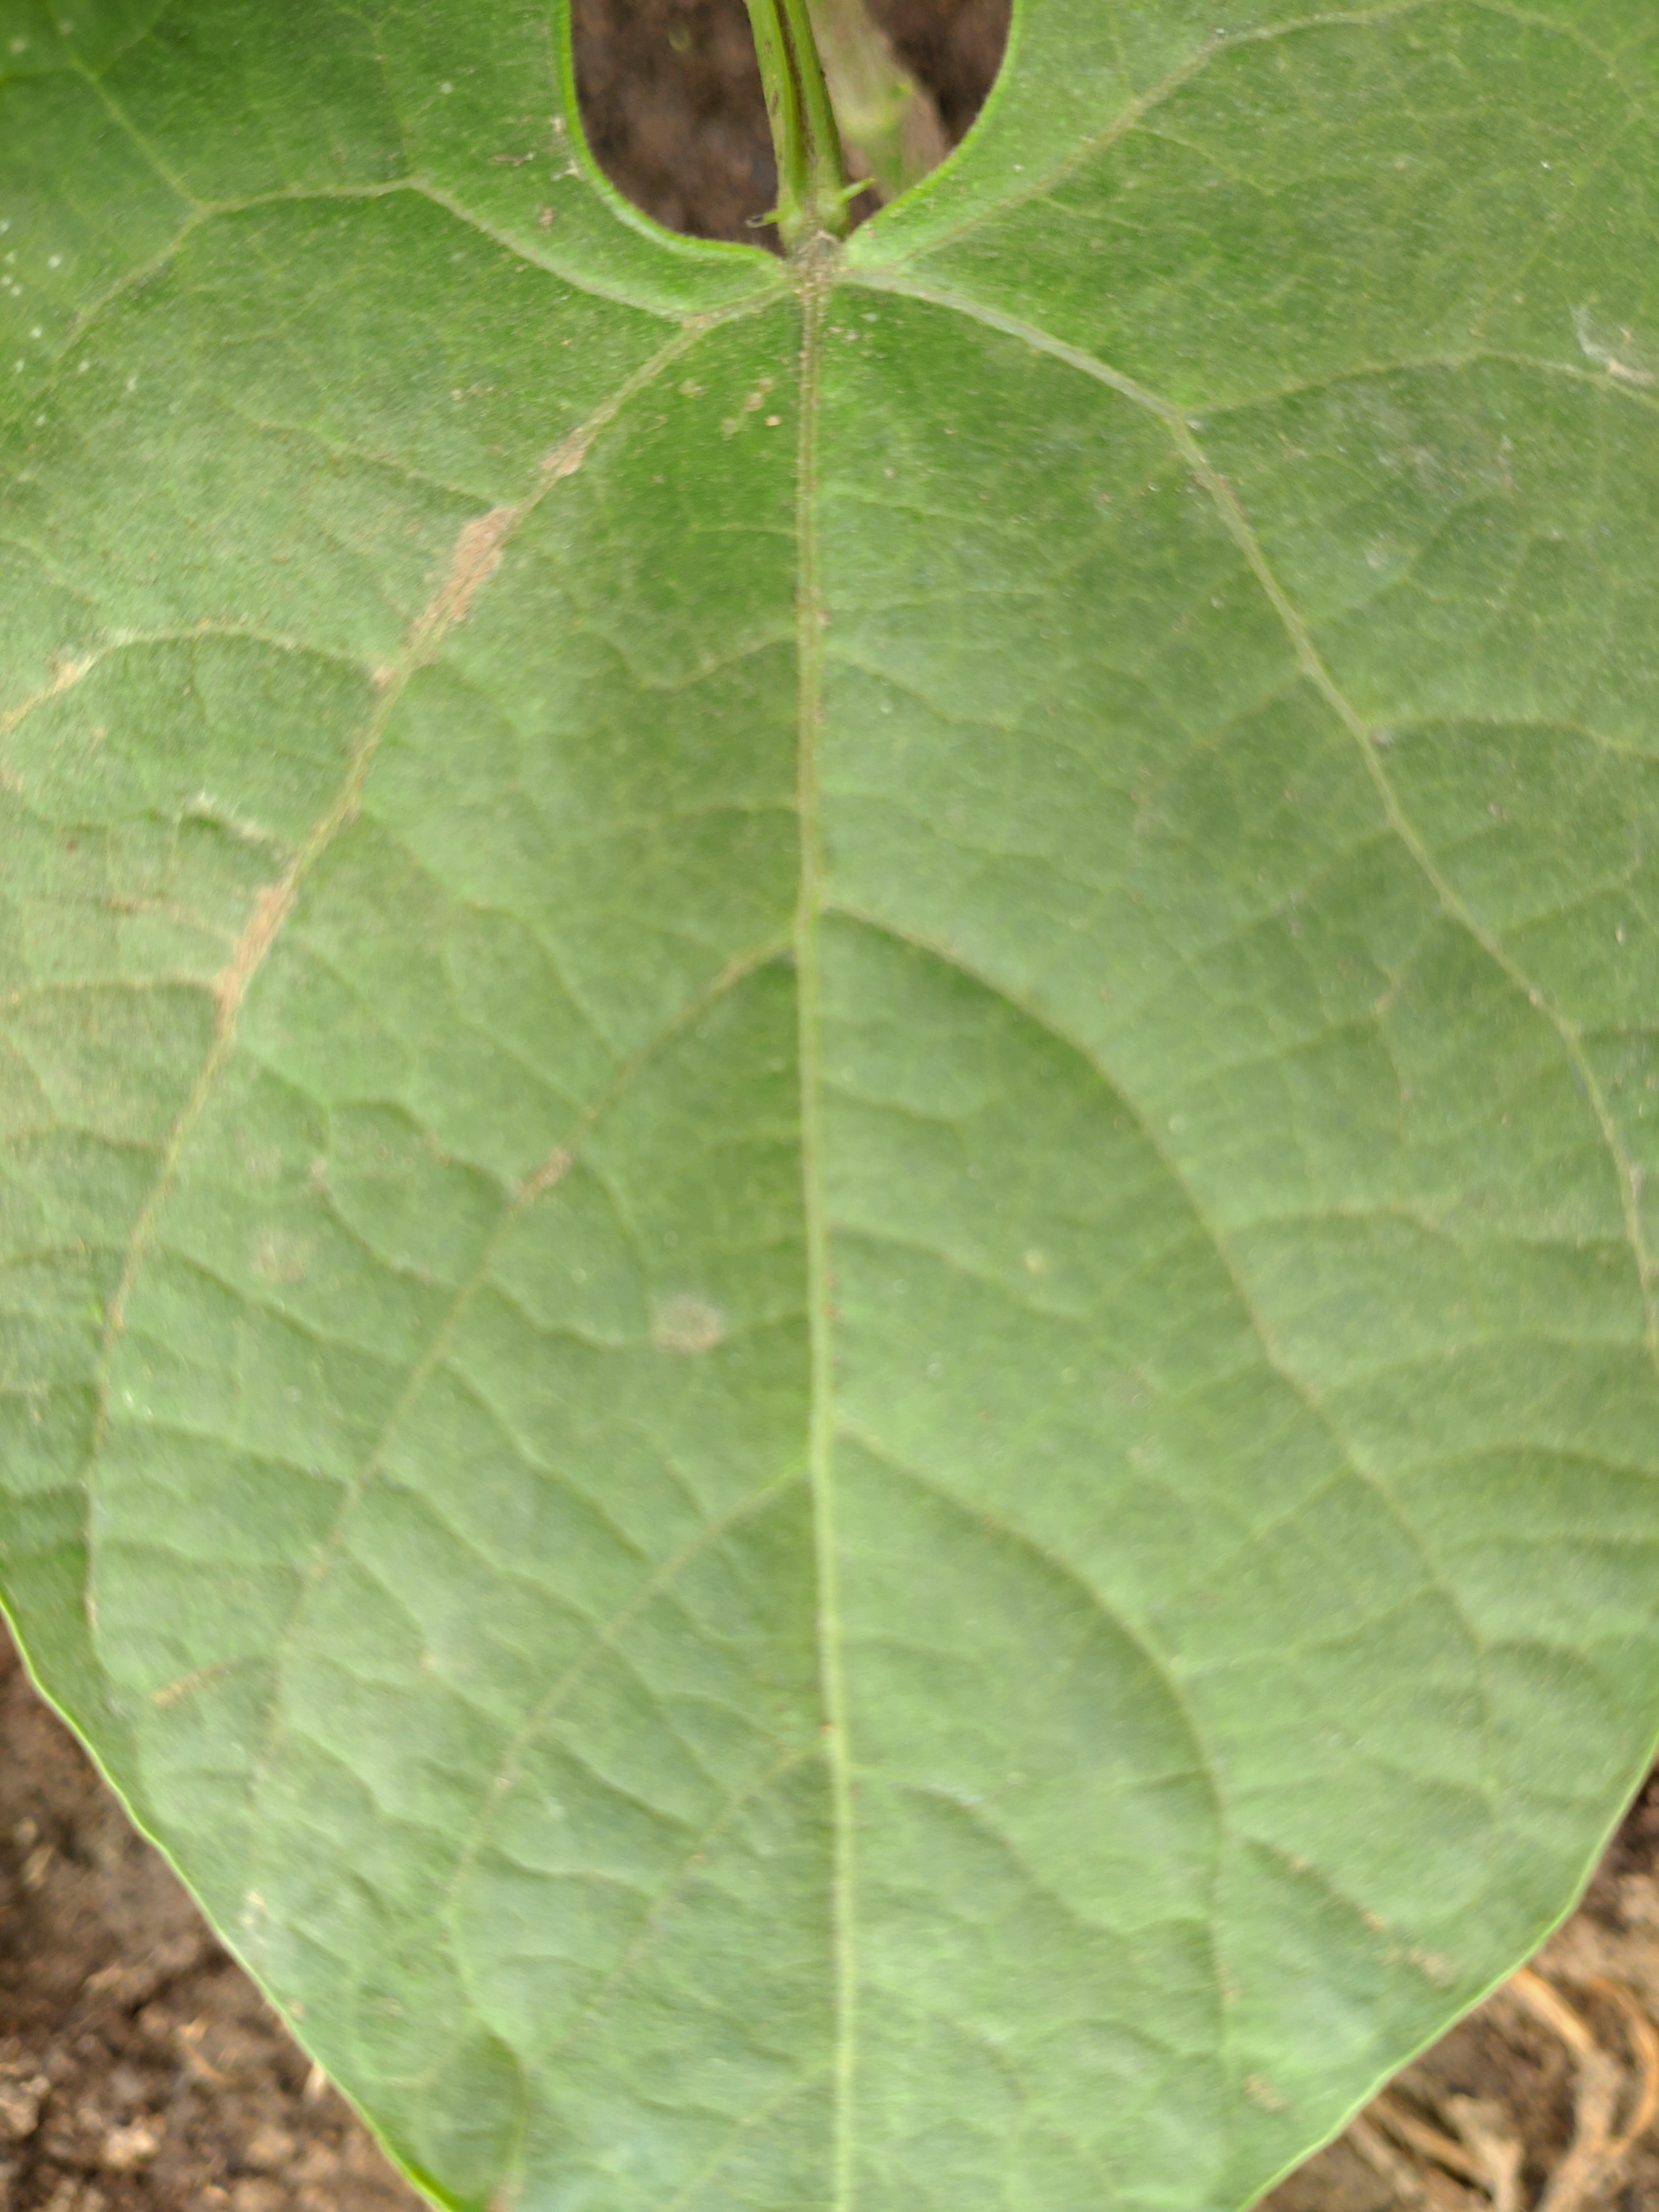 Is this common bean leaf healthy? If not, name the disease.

healthy
